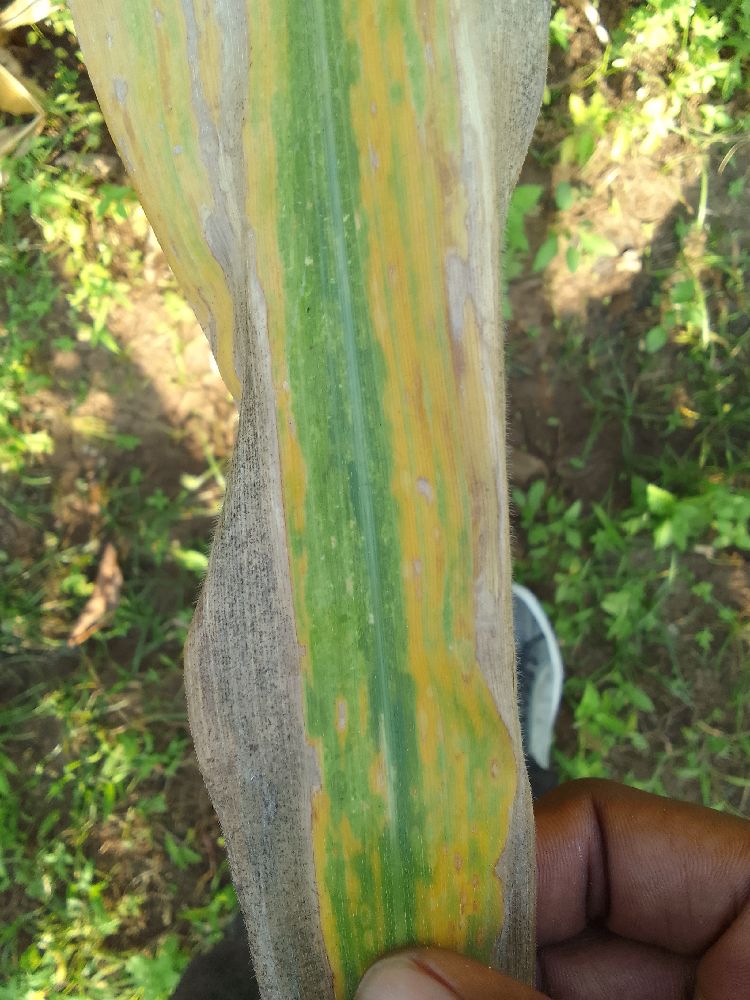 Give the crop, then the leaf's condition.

maize, maize lethal necrosis
